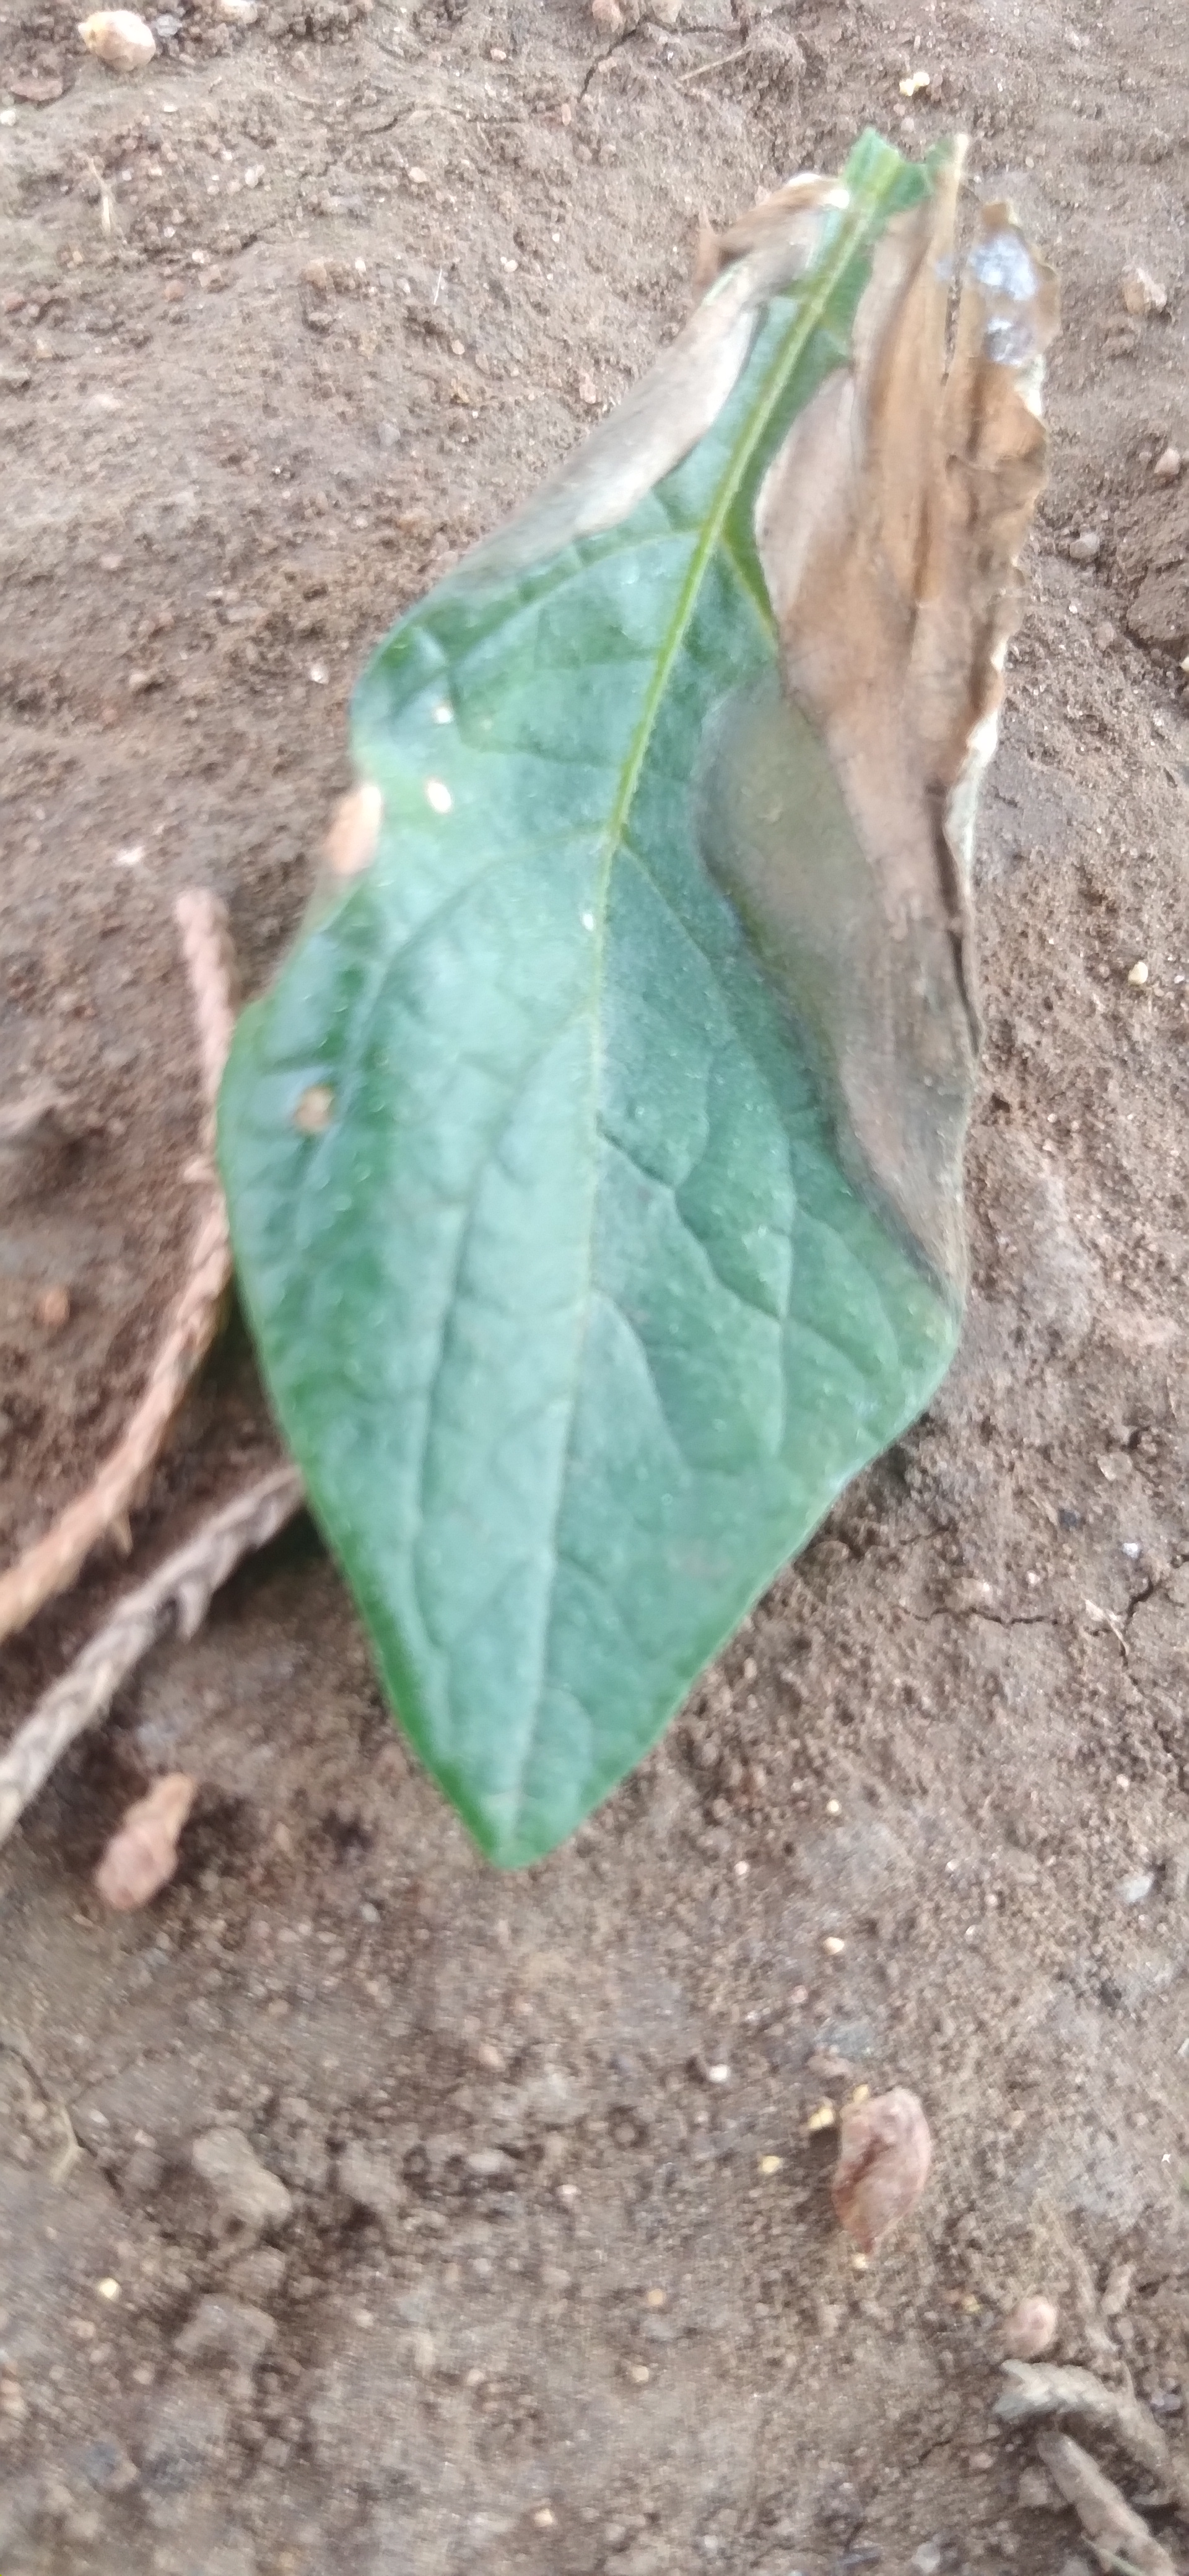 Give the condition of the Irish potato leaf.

early blight
